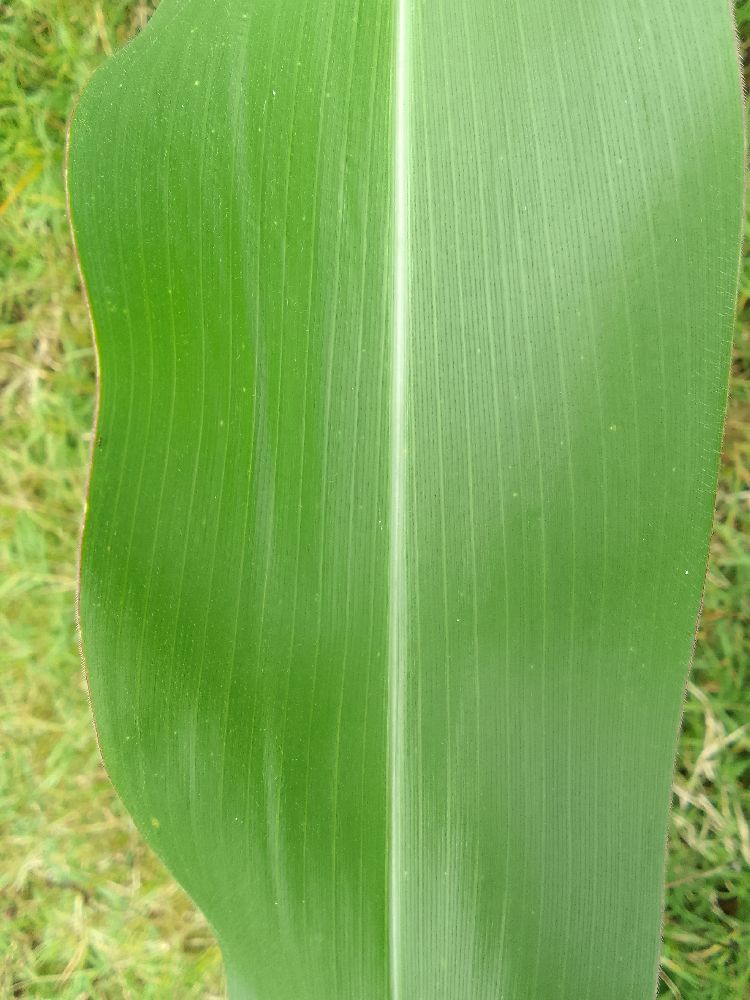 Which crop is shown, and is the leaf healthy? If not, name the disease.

maize, healthy
